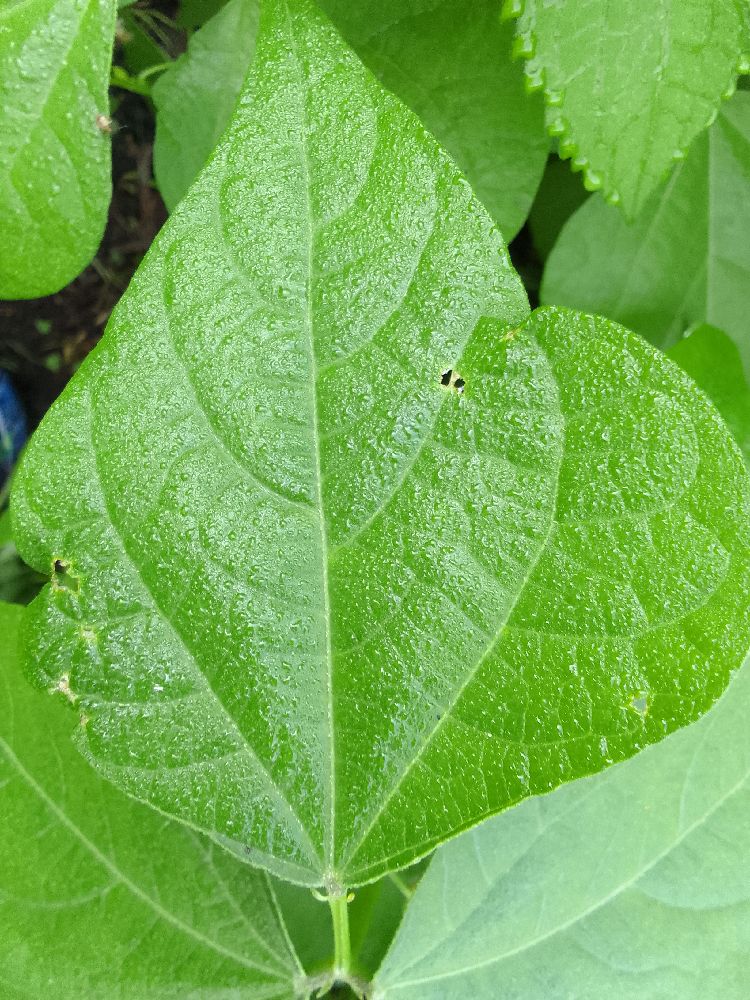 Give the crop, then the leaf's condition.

common bean, healthy
